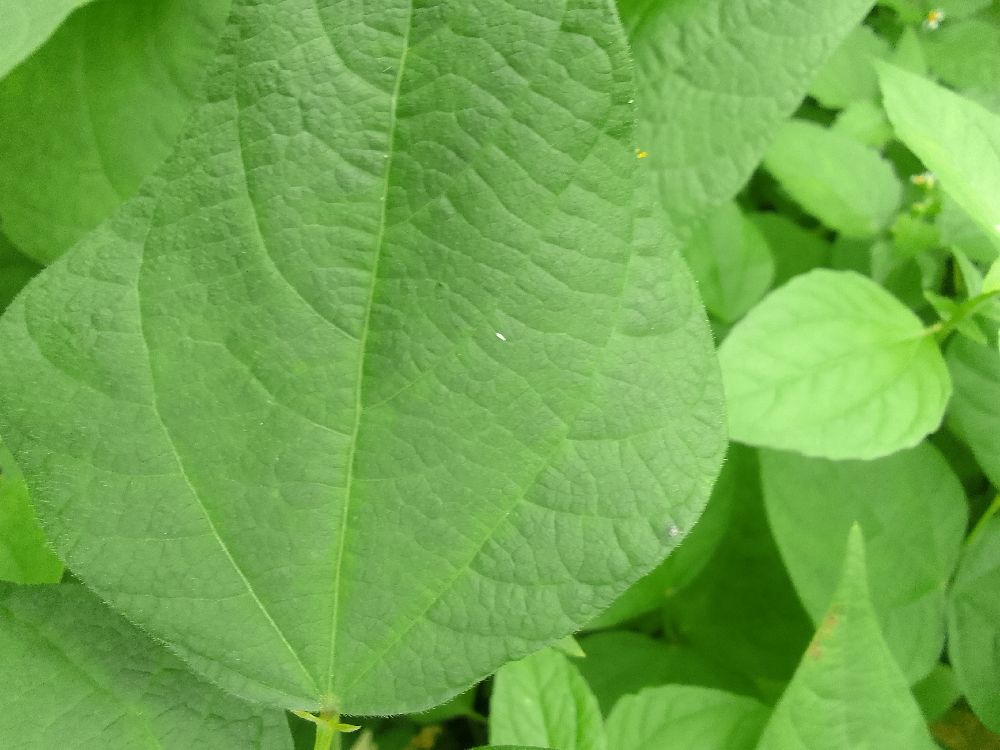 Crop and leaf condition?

common bean, healthy
